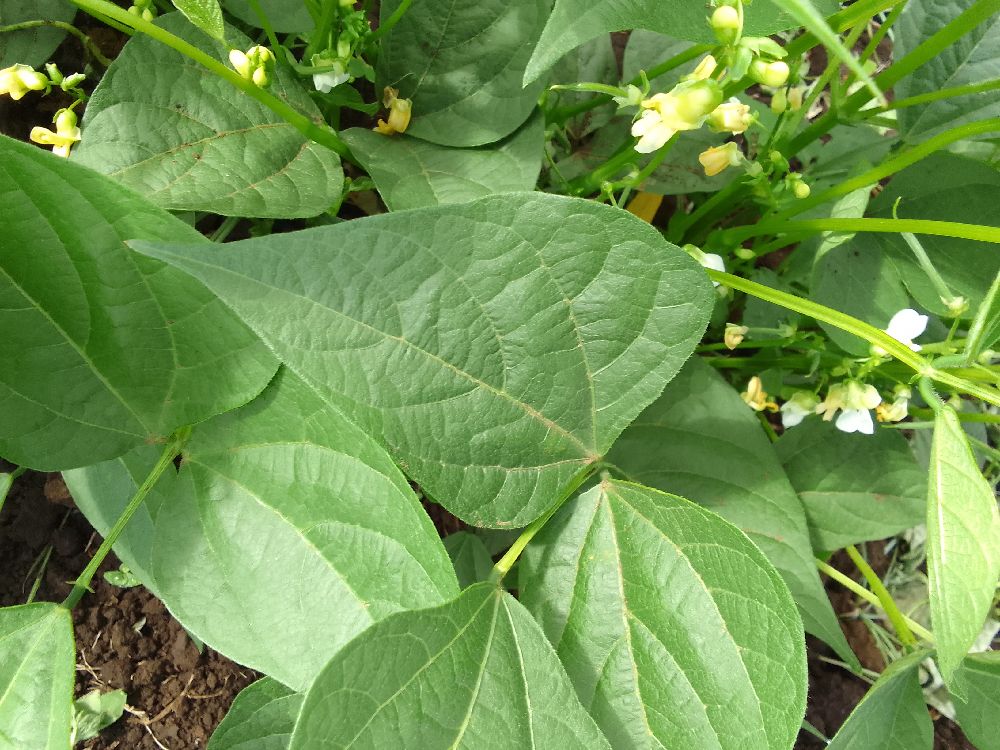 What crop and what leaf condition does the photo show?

common bean, healthy
